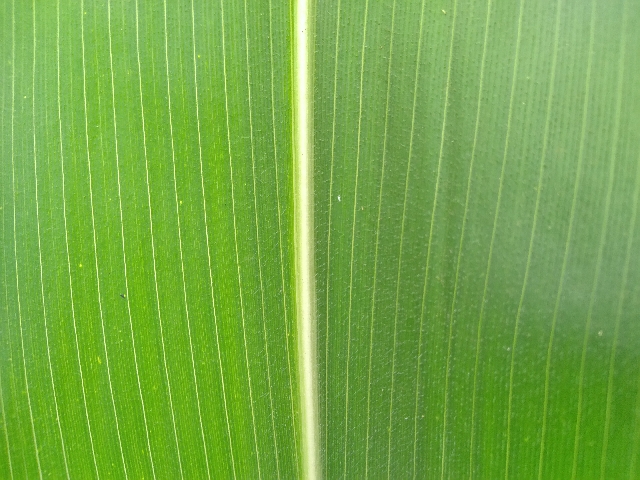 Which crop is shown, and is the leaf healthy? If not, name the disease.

maize, healthy
